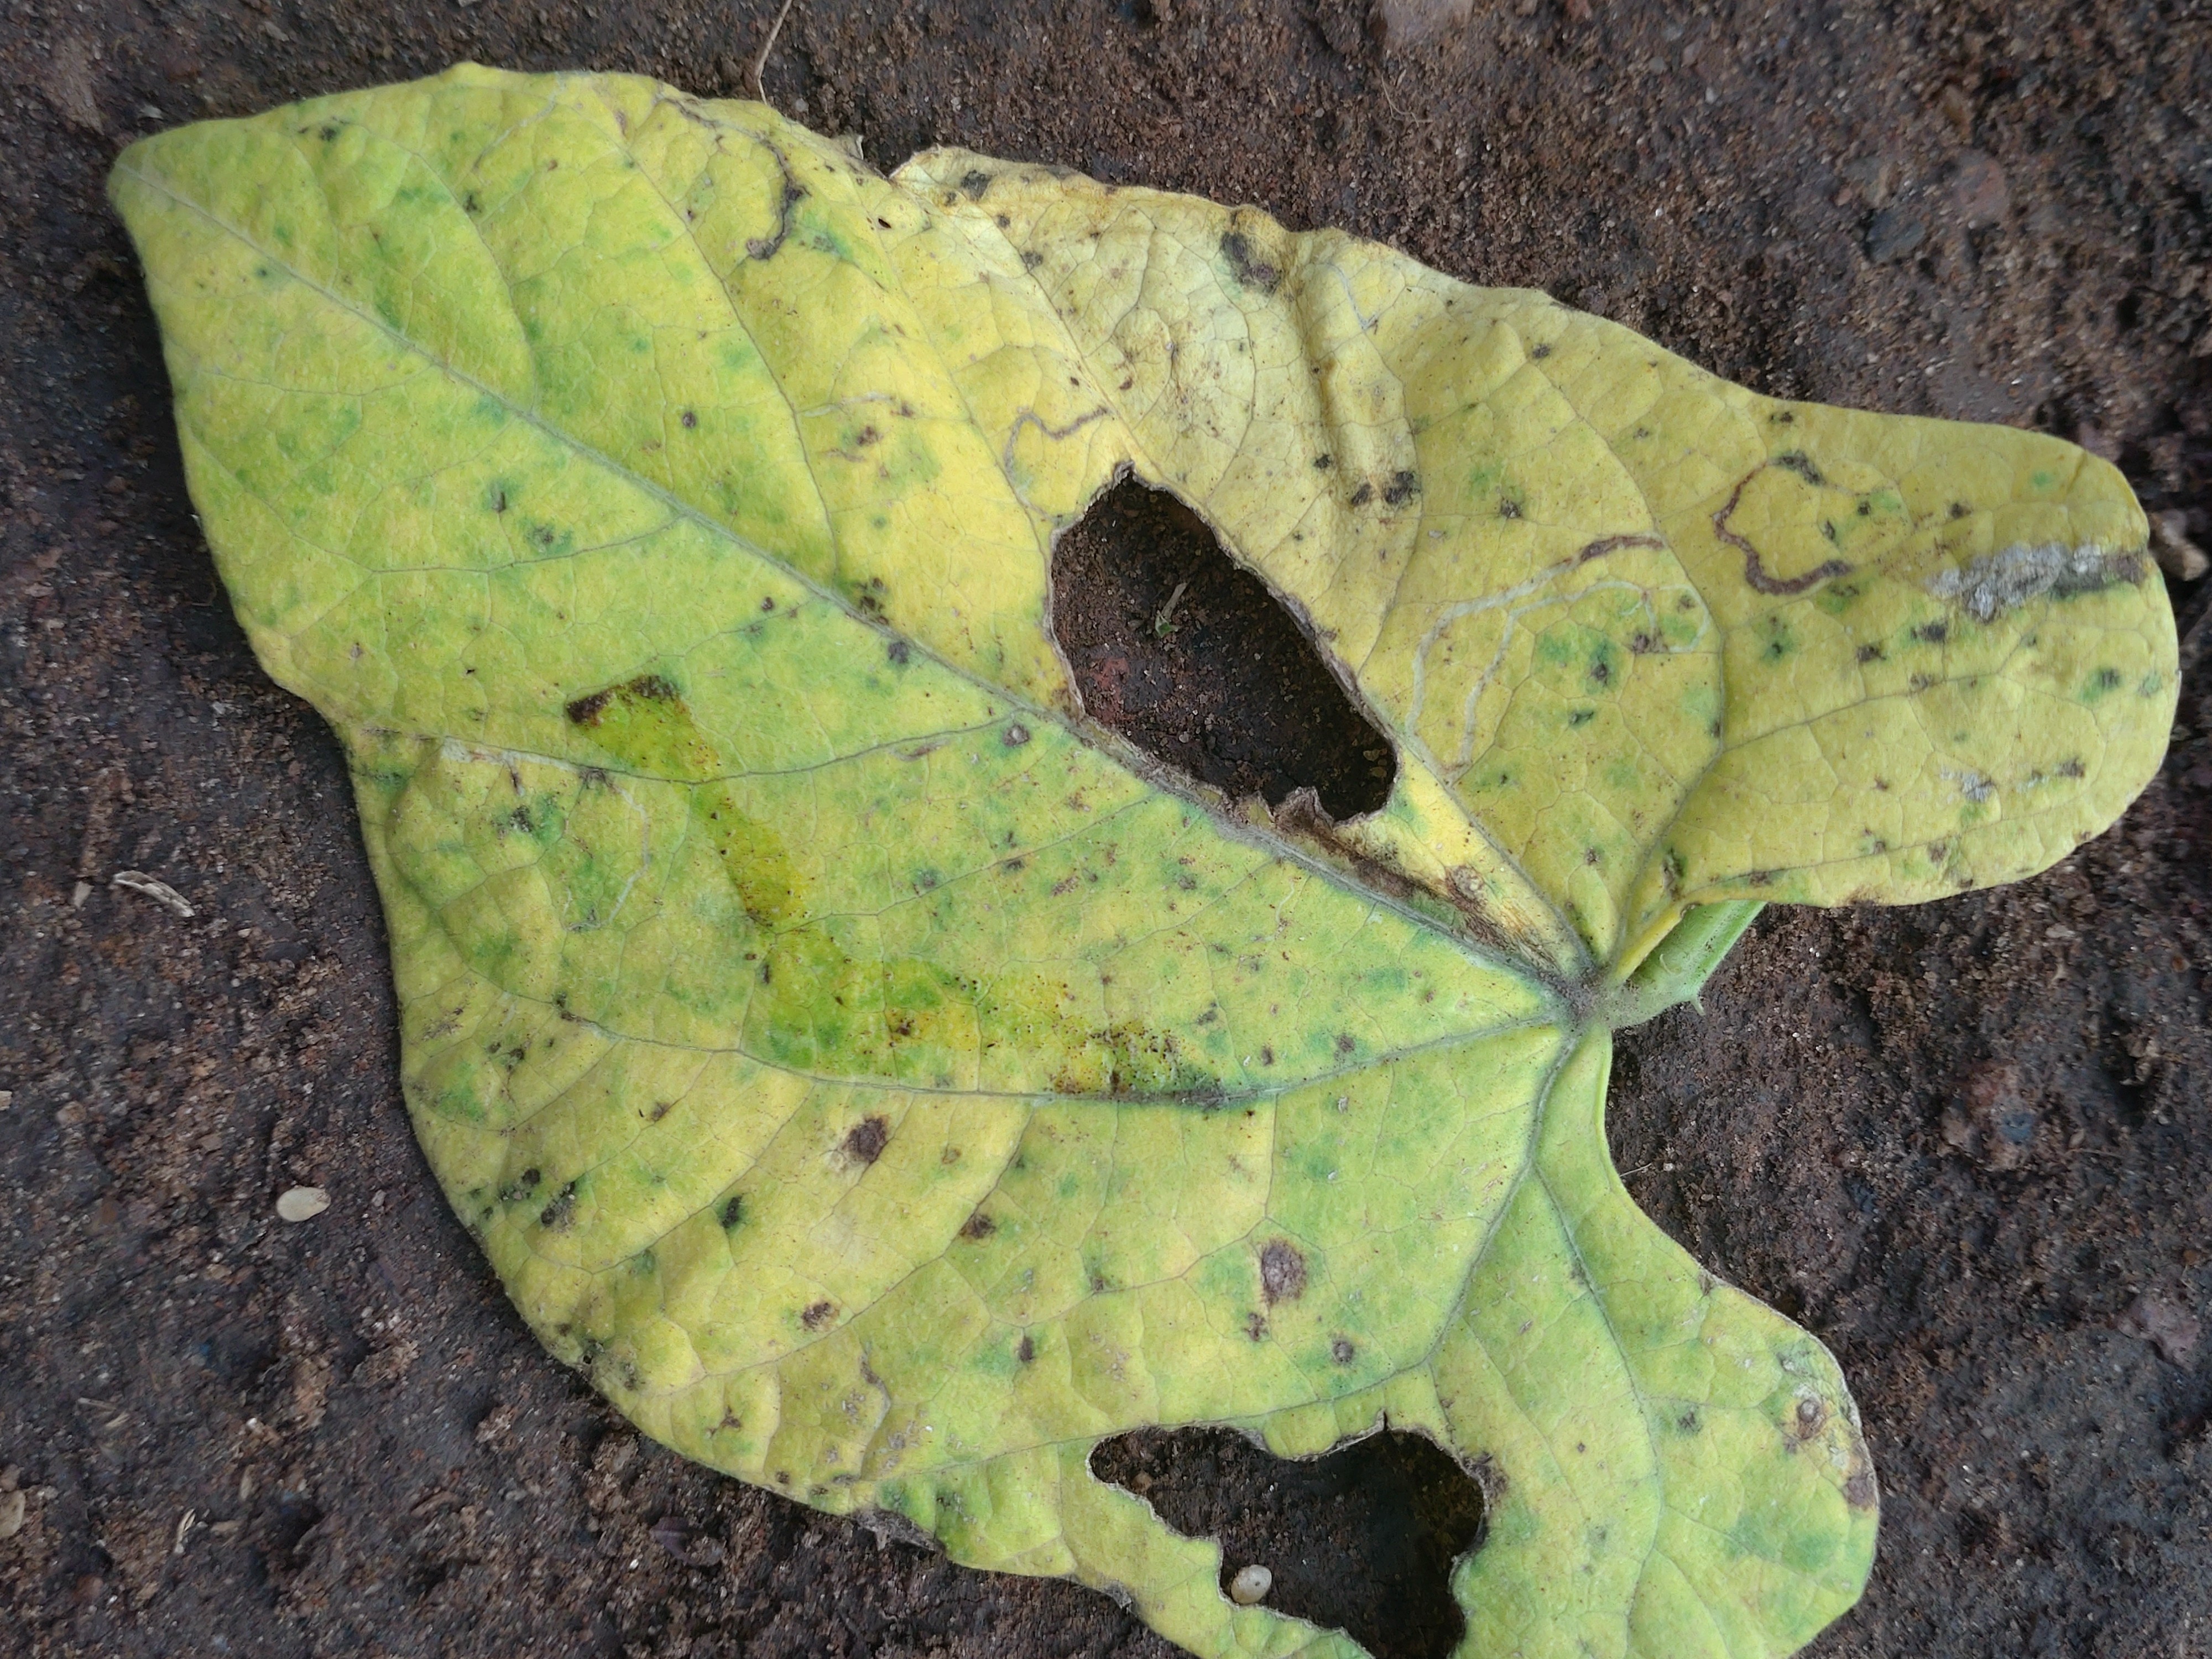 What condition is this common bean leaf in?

rust
